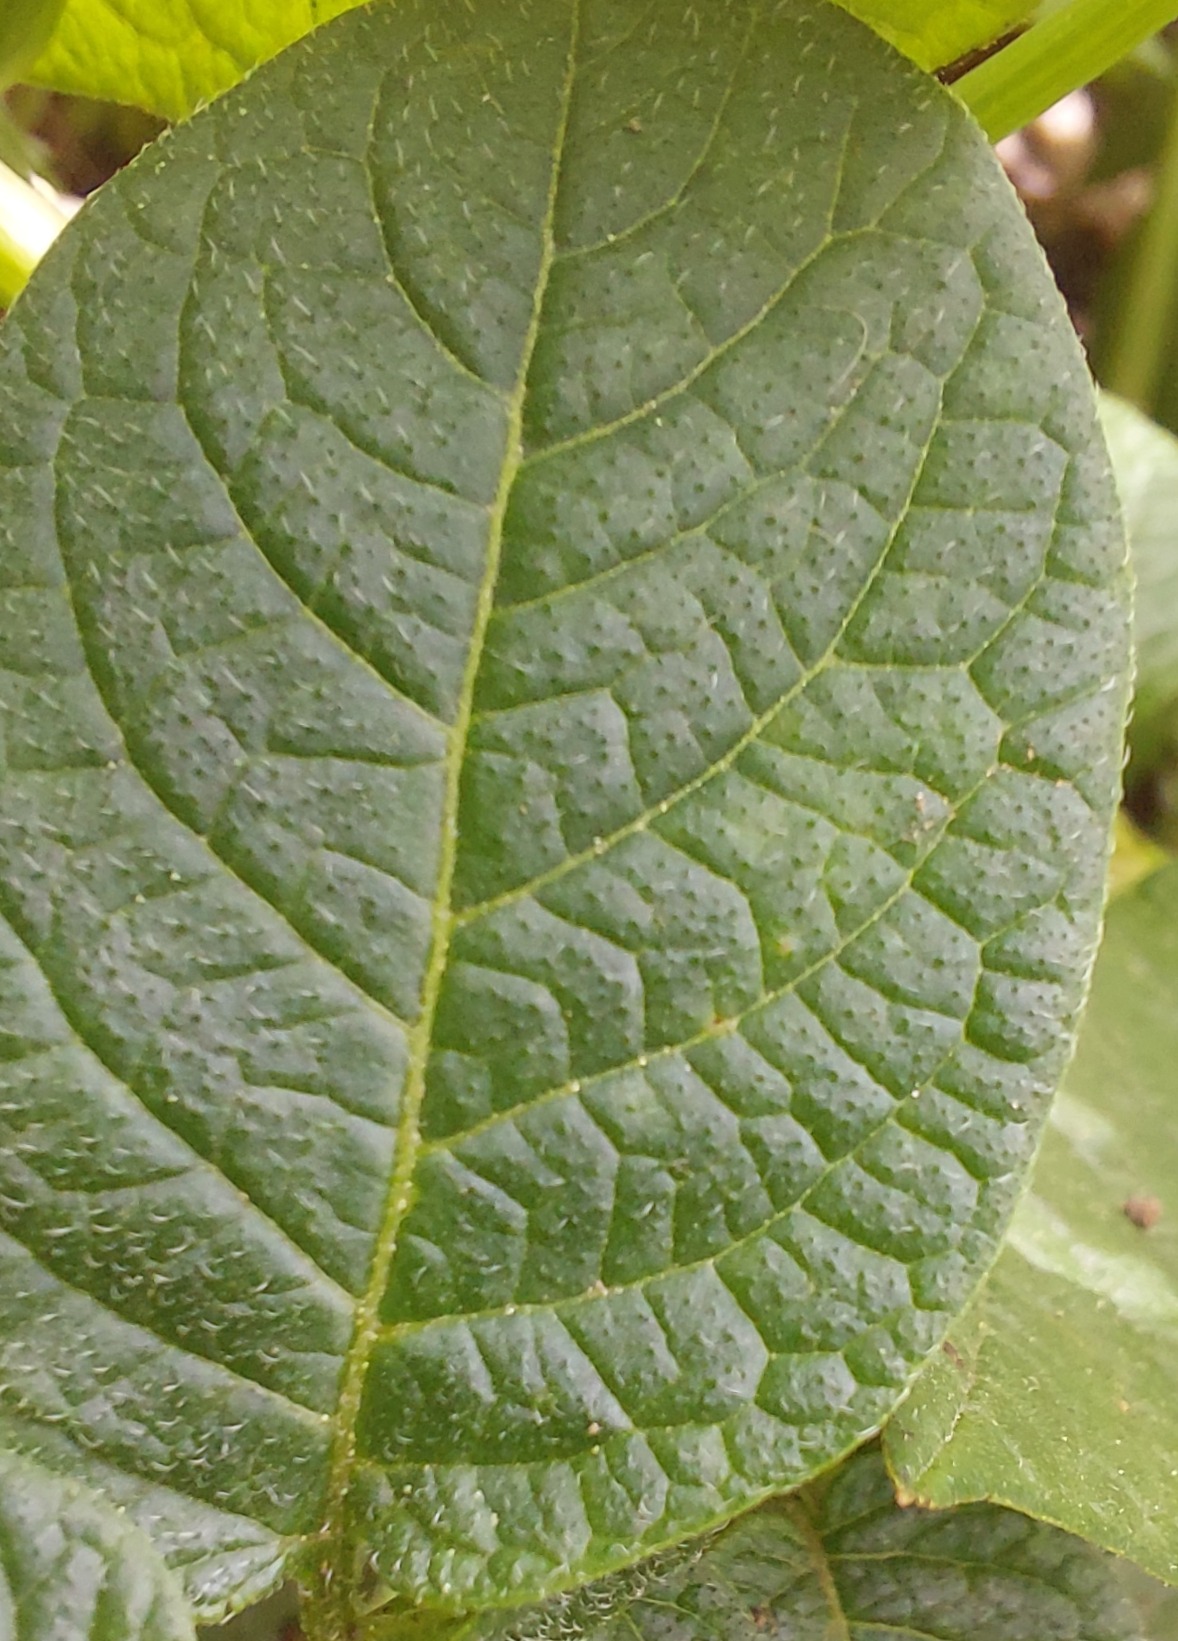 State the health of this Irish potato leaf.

healthy
